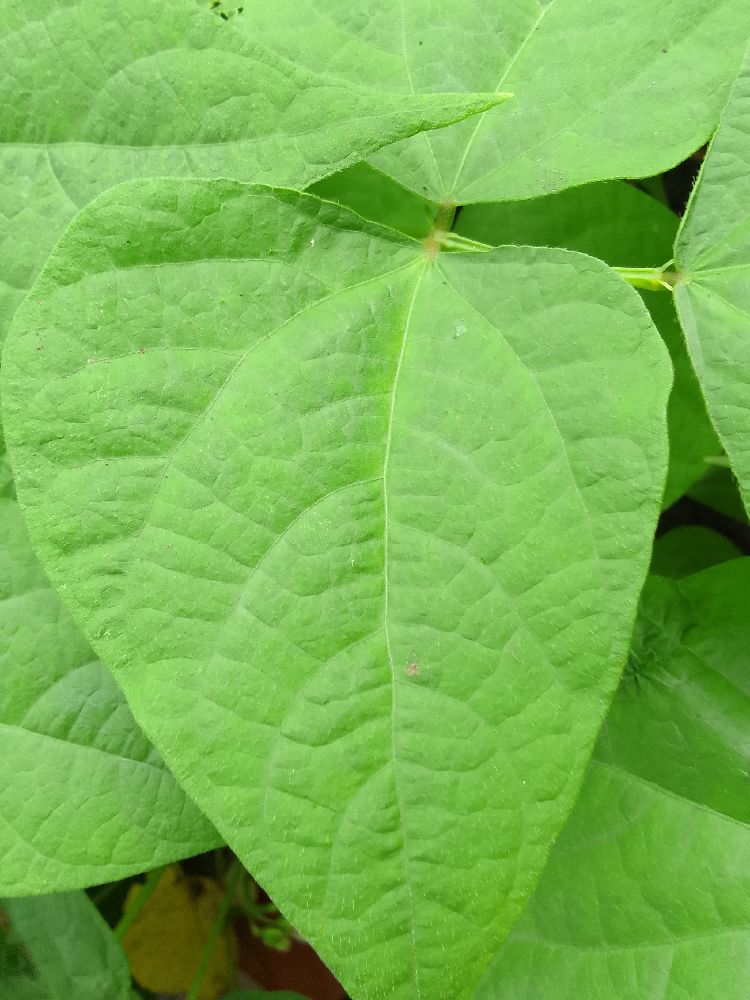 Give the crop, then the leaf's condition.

common bean, healthy
